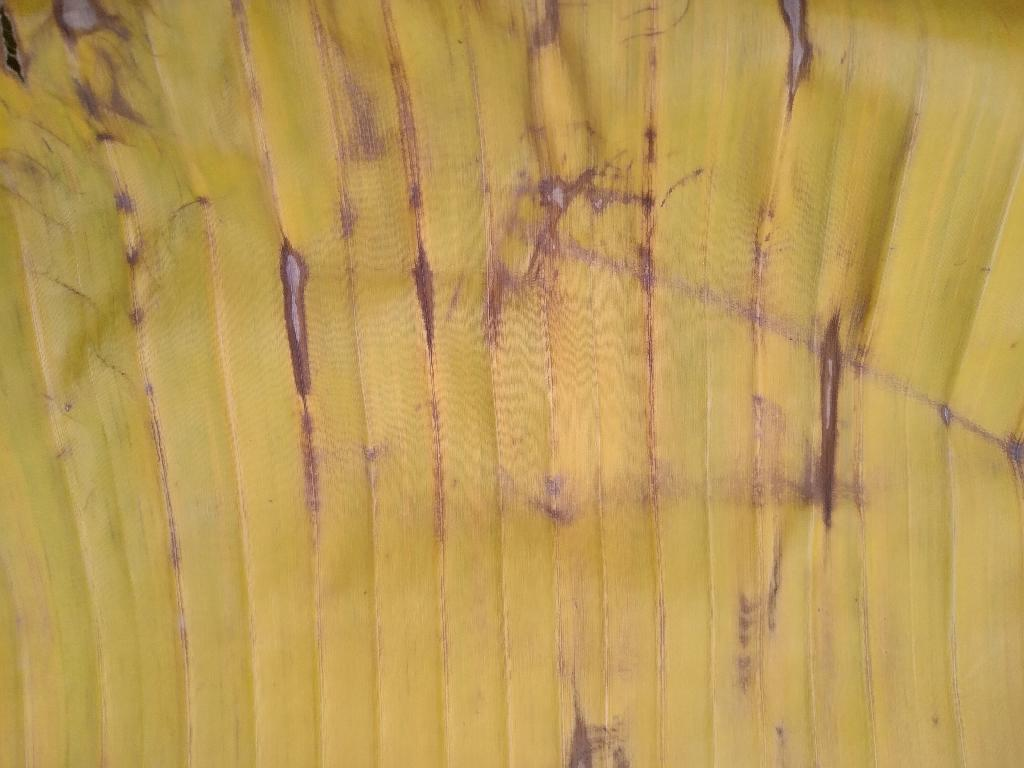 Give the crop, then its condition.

banana, fusarium wilt race 1
